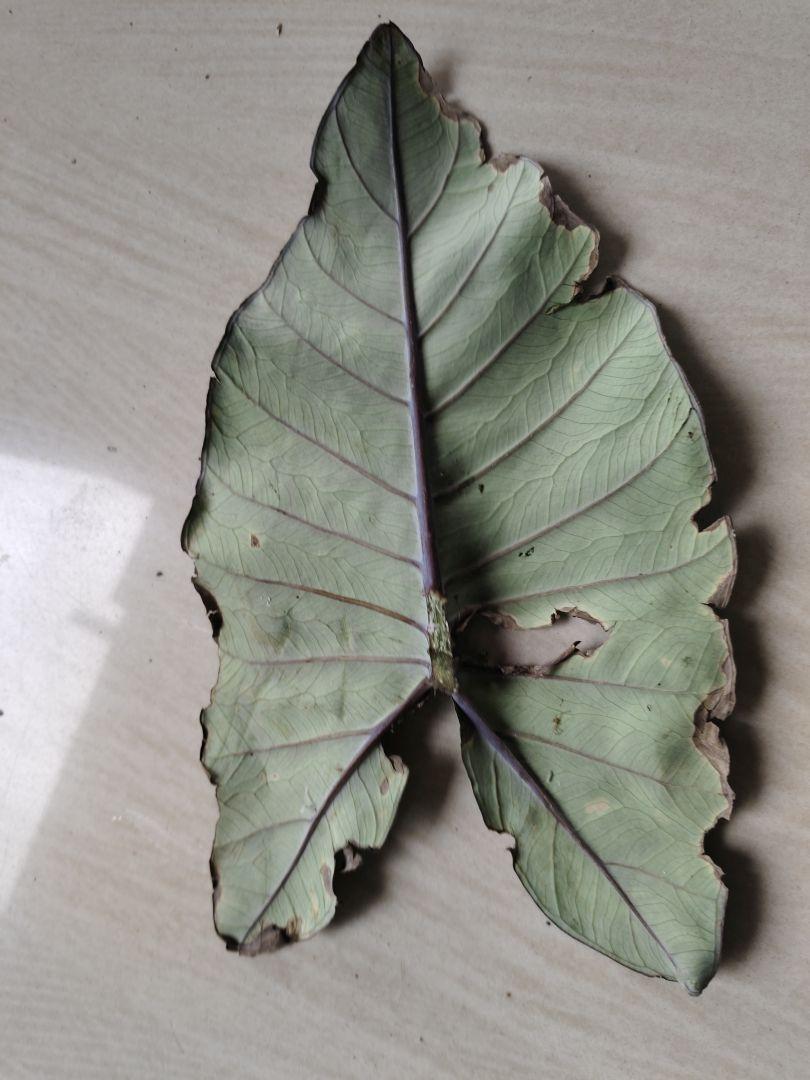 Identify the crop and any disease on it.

taro, leaf blight
